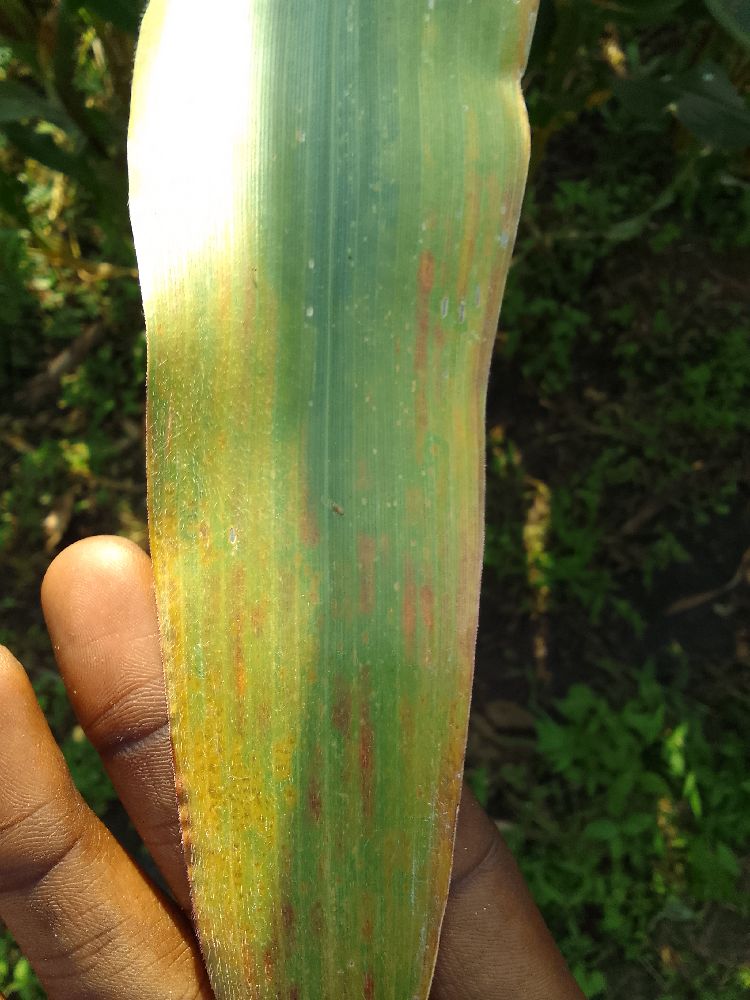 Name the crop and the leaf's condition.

maize, maize lethal necrosis
